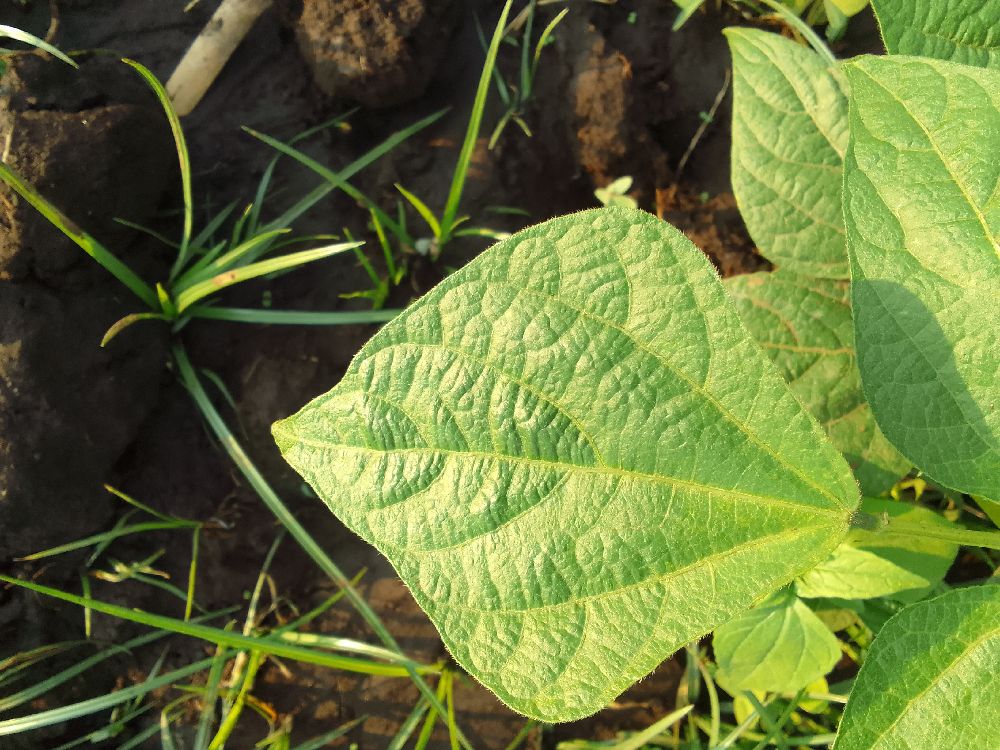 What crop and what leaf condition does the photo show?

common bean, healthy
